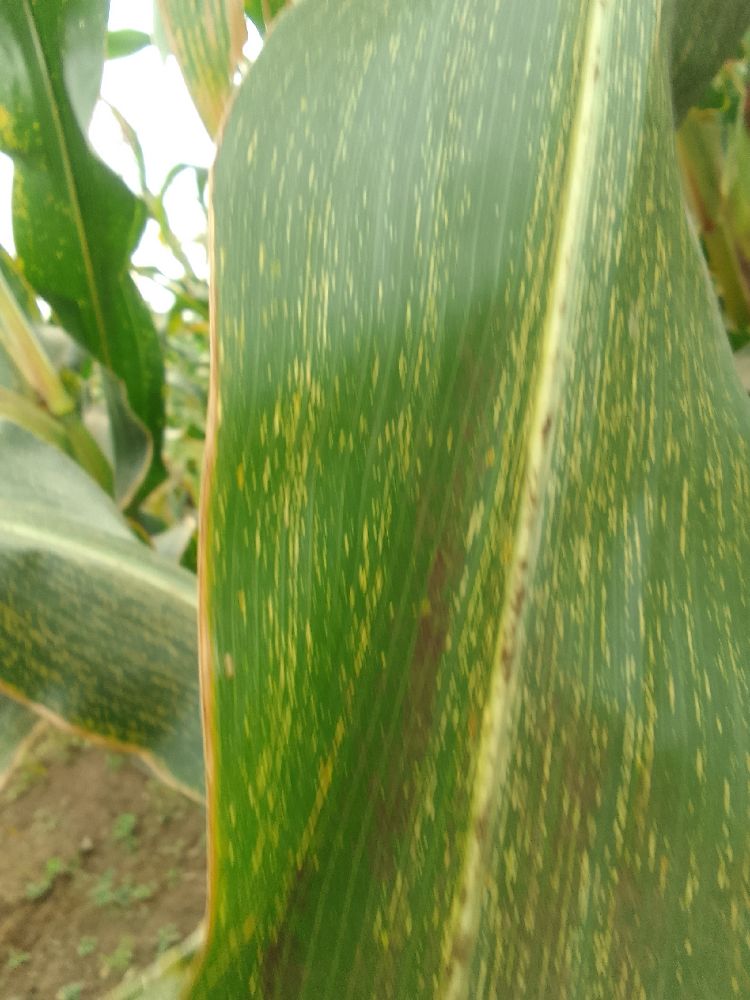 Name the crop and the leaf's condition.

maize, maize streak virus
